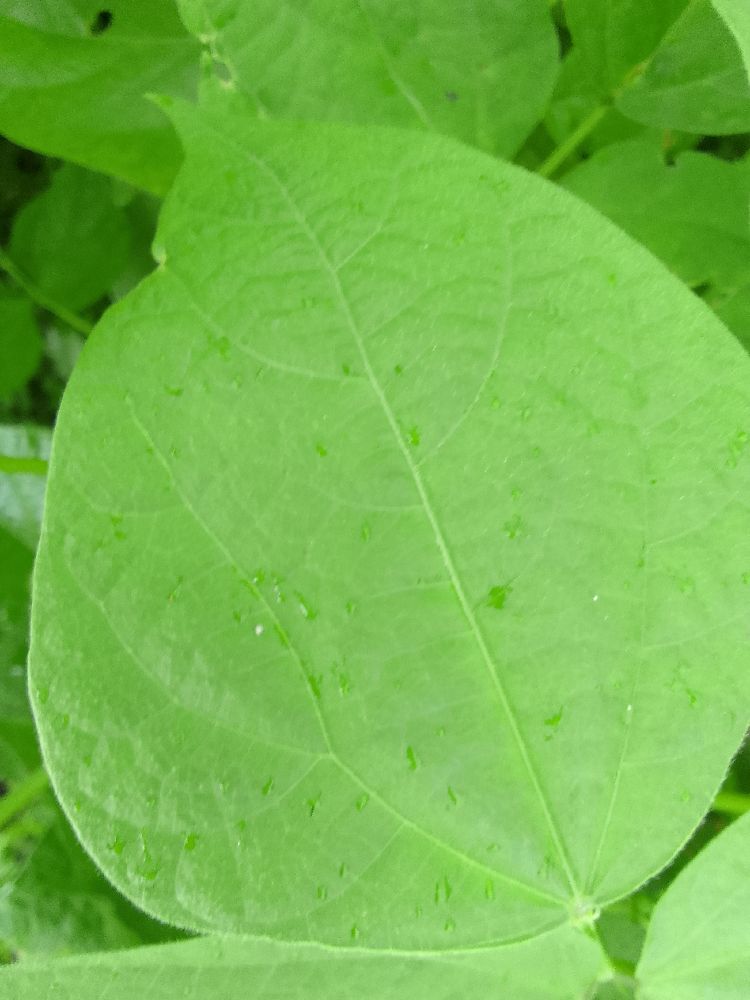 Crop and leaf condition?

common bean, healthy
